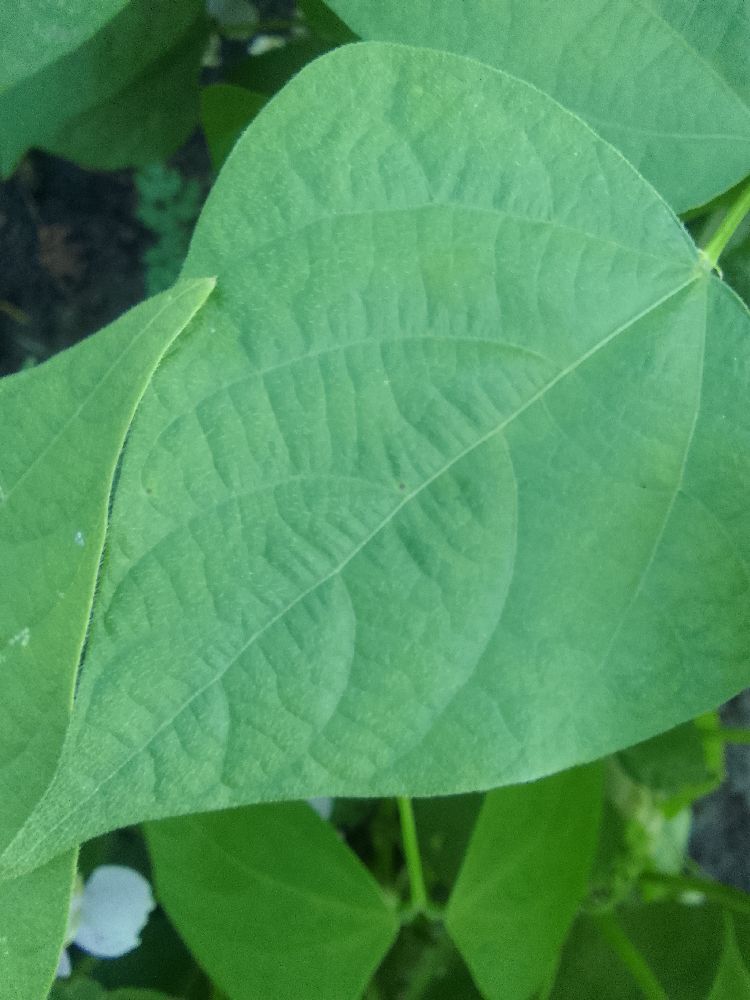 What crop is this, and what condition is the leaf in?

common bean, healthy
